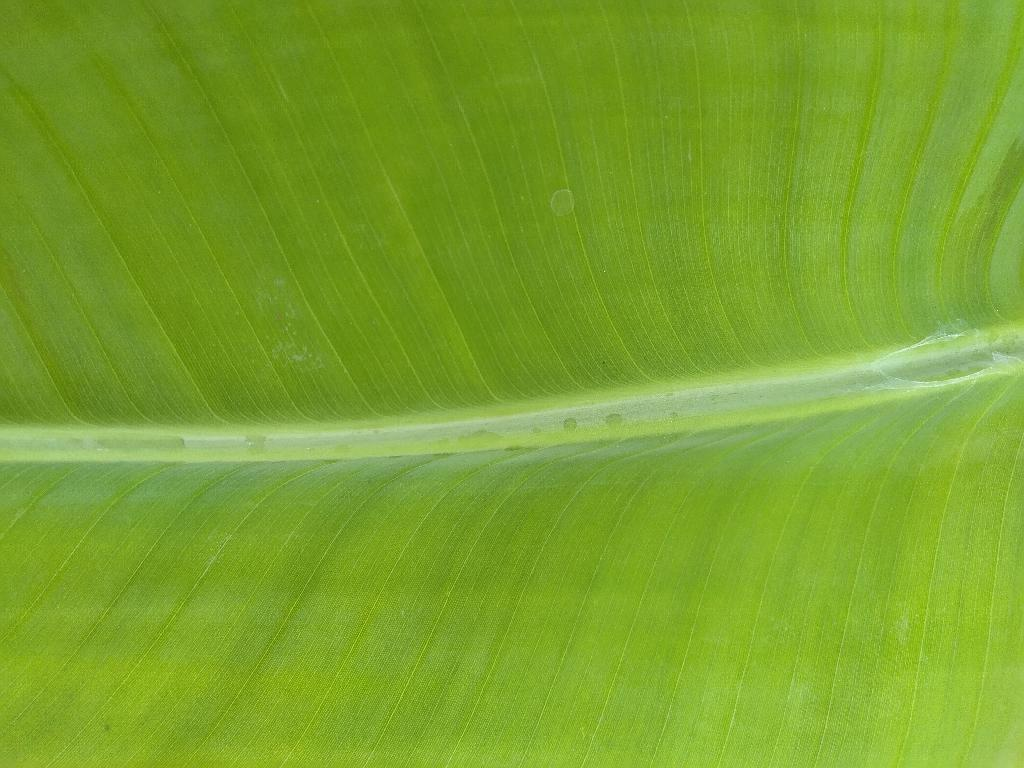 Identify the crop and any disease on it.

banana, healthy
